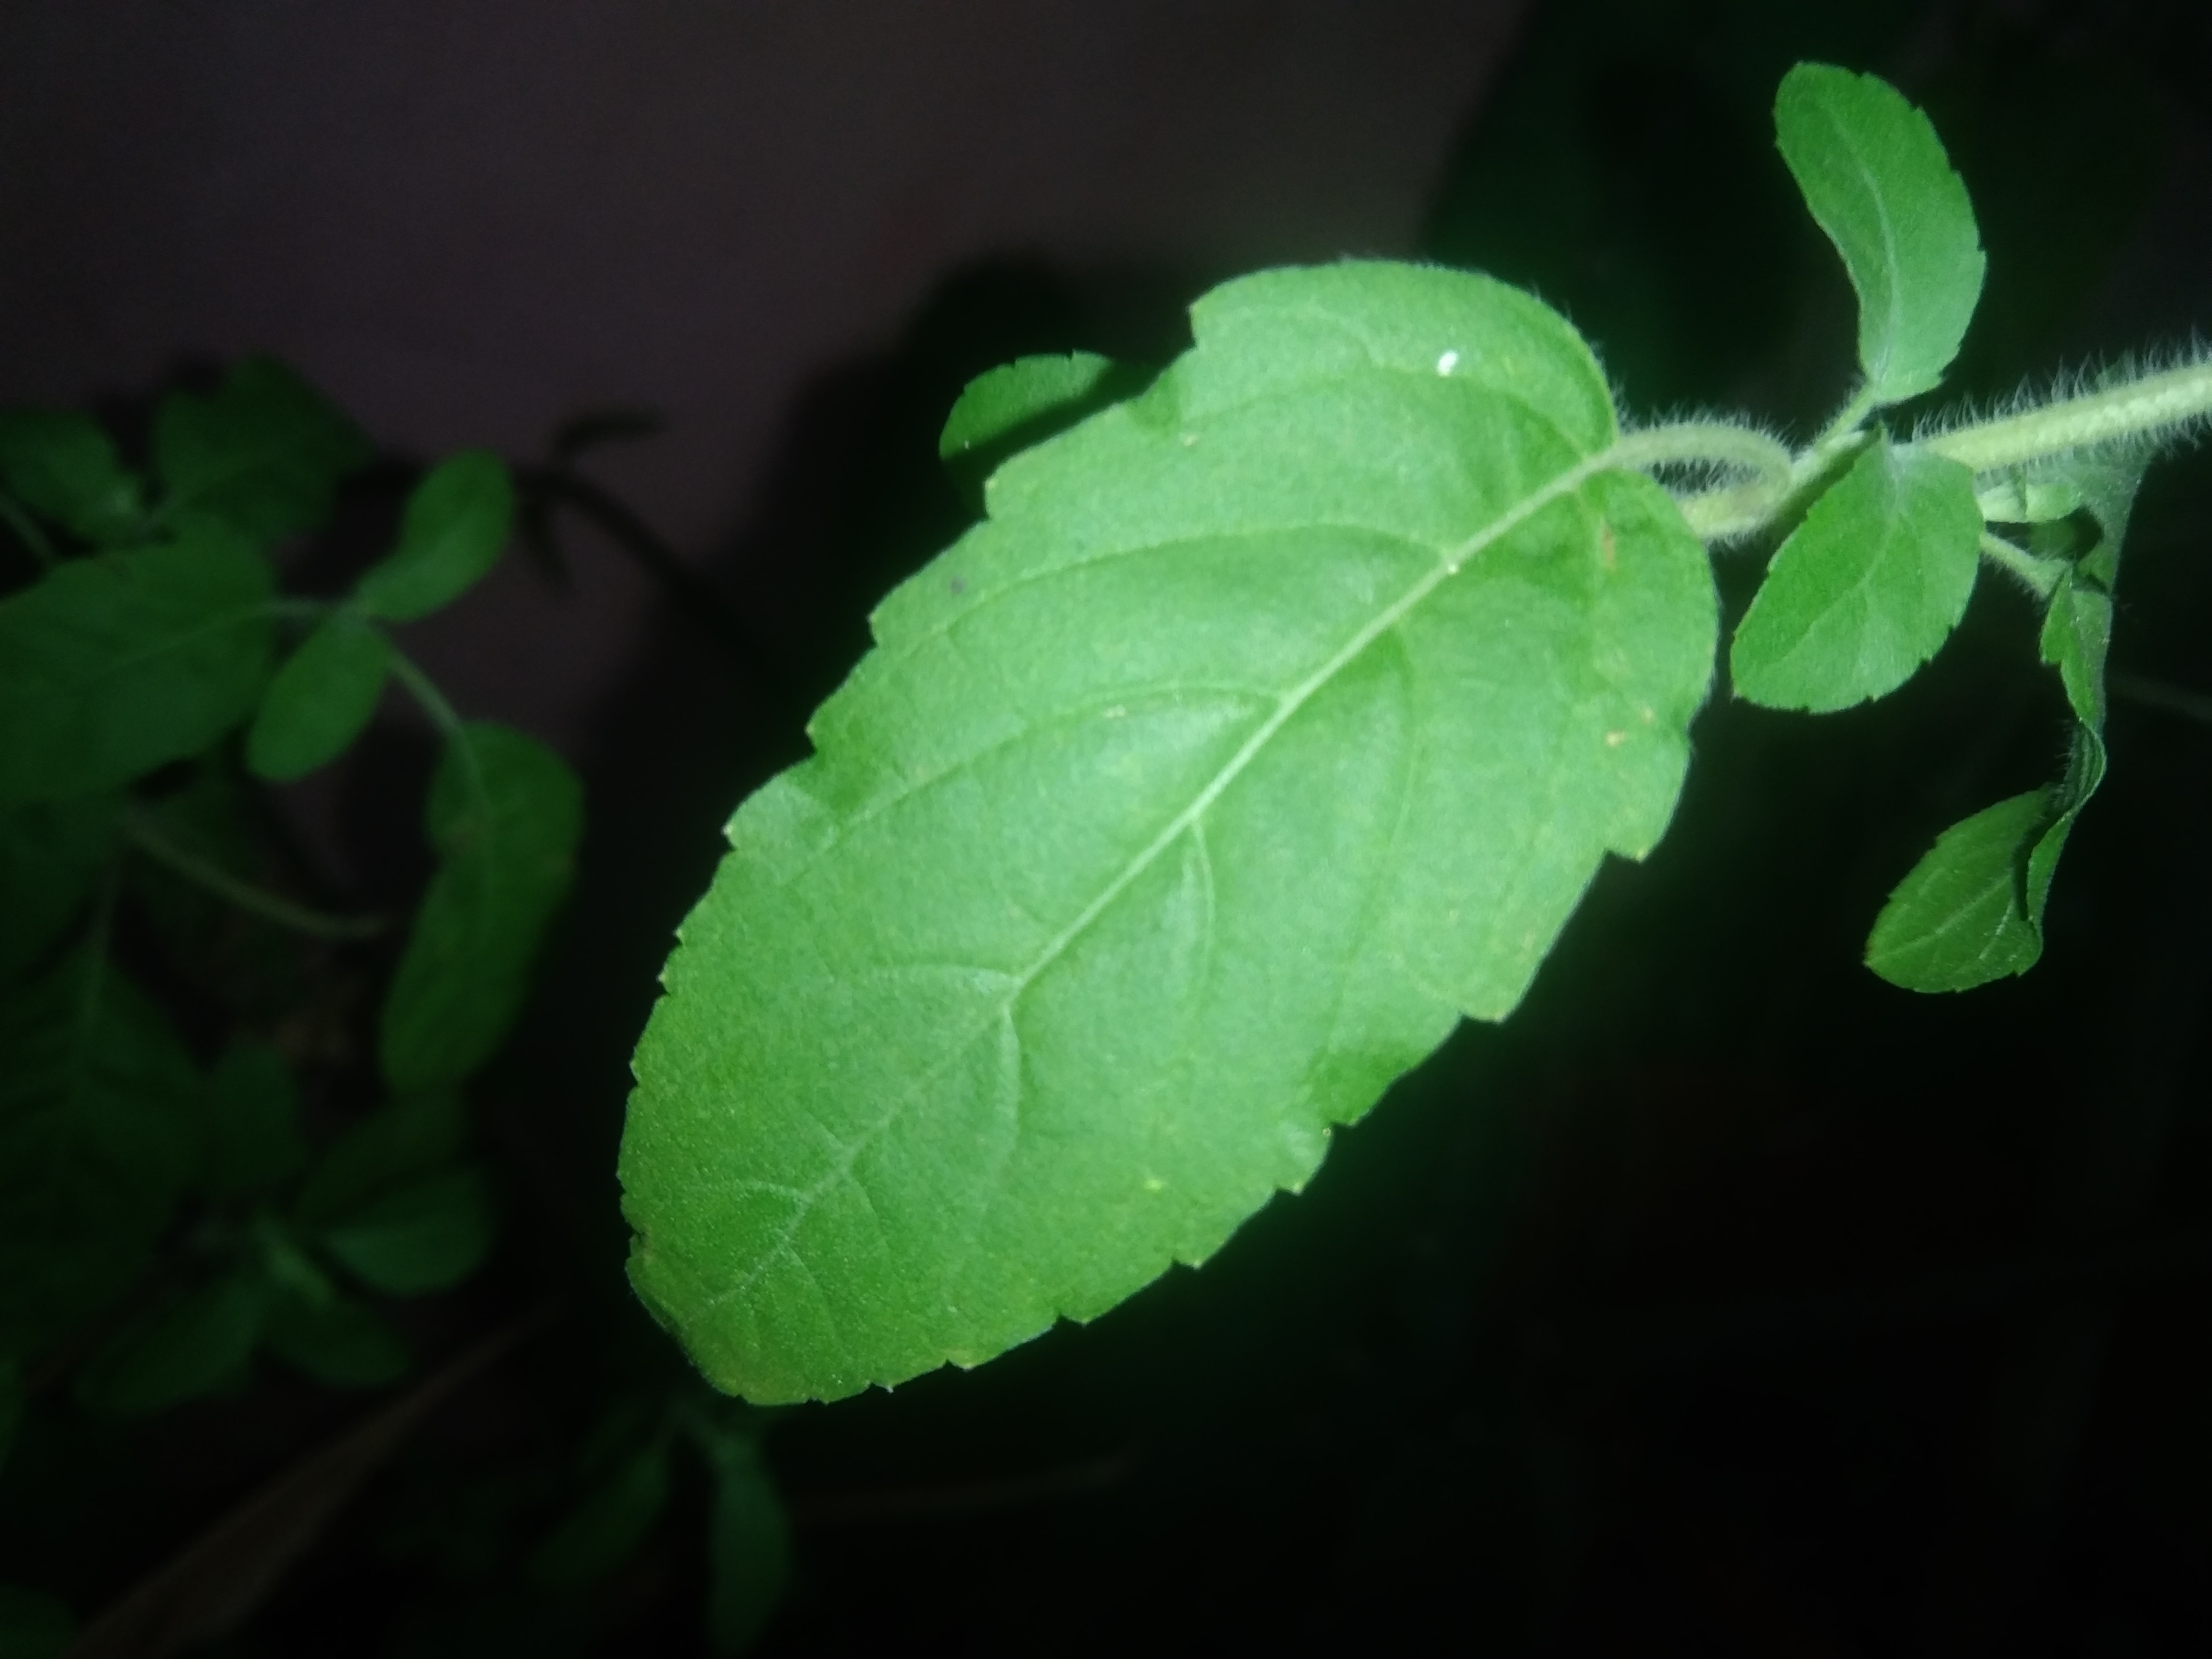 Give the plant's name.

tulshi
